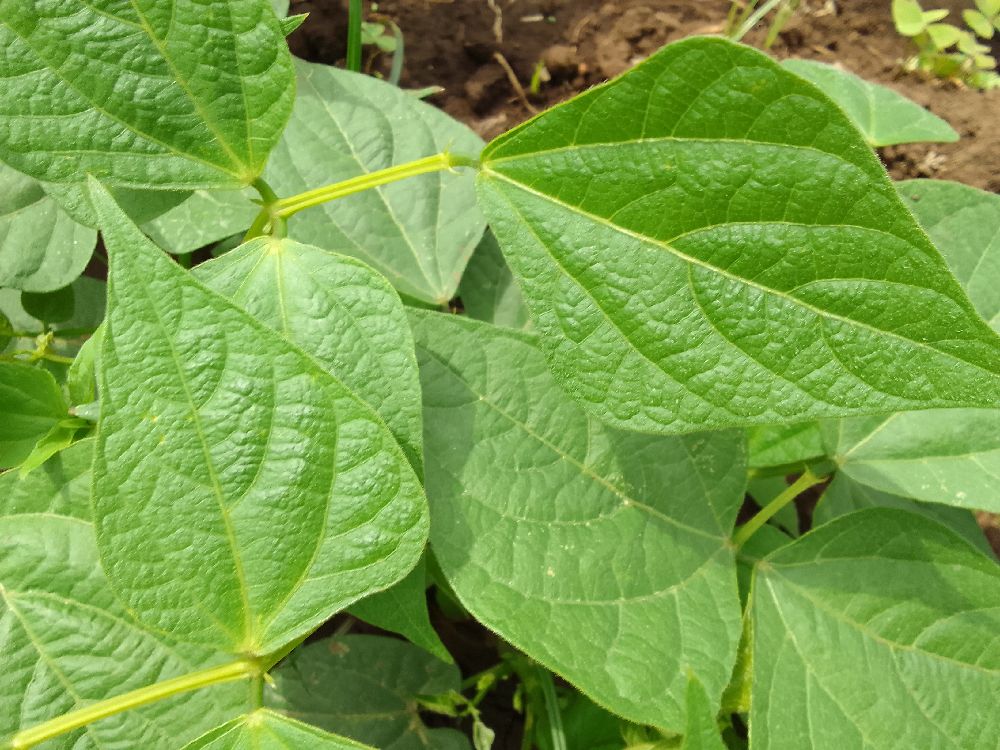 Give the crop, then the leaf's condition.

common bean, healthy
